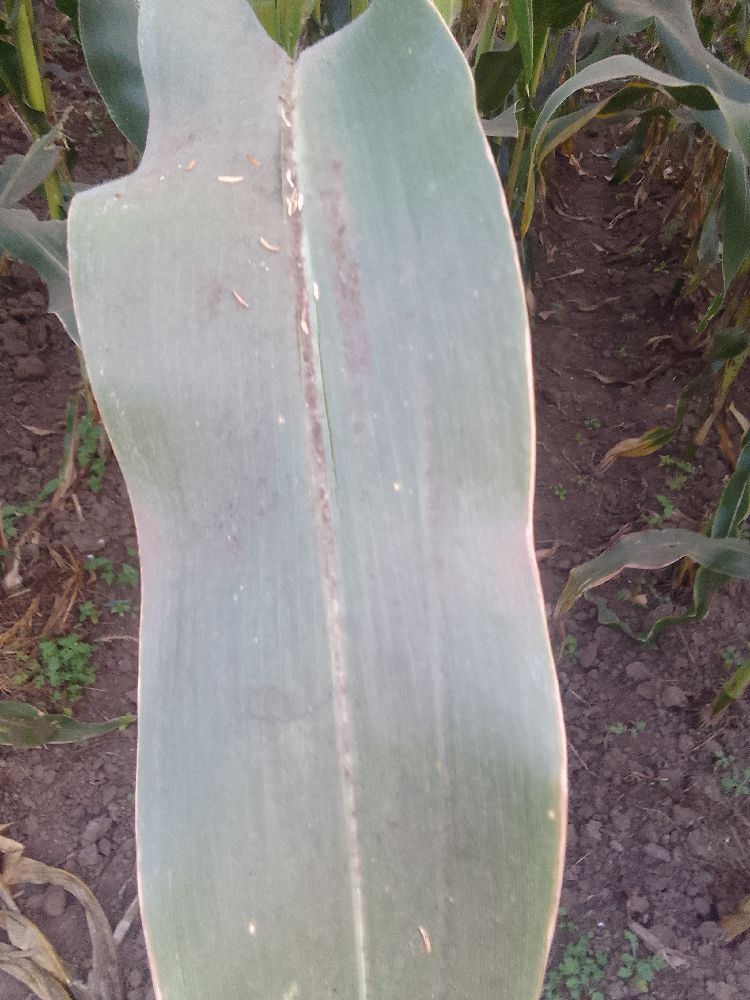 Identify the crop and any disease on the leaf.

maize, healthy
